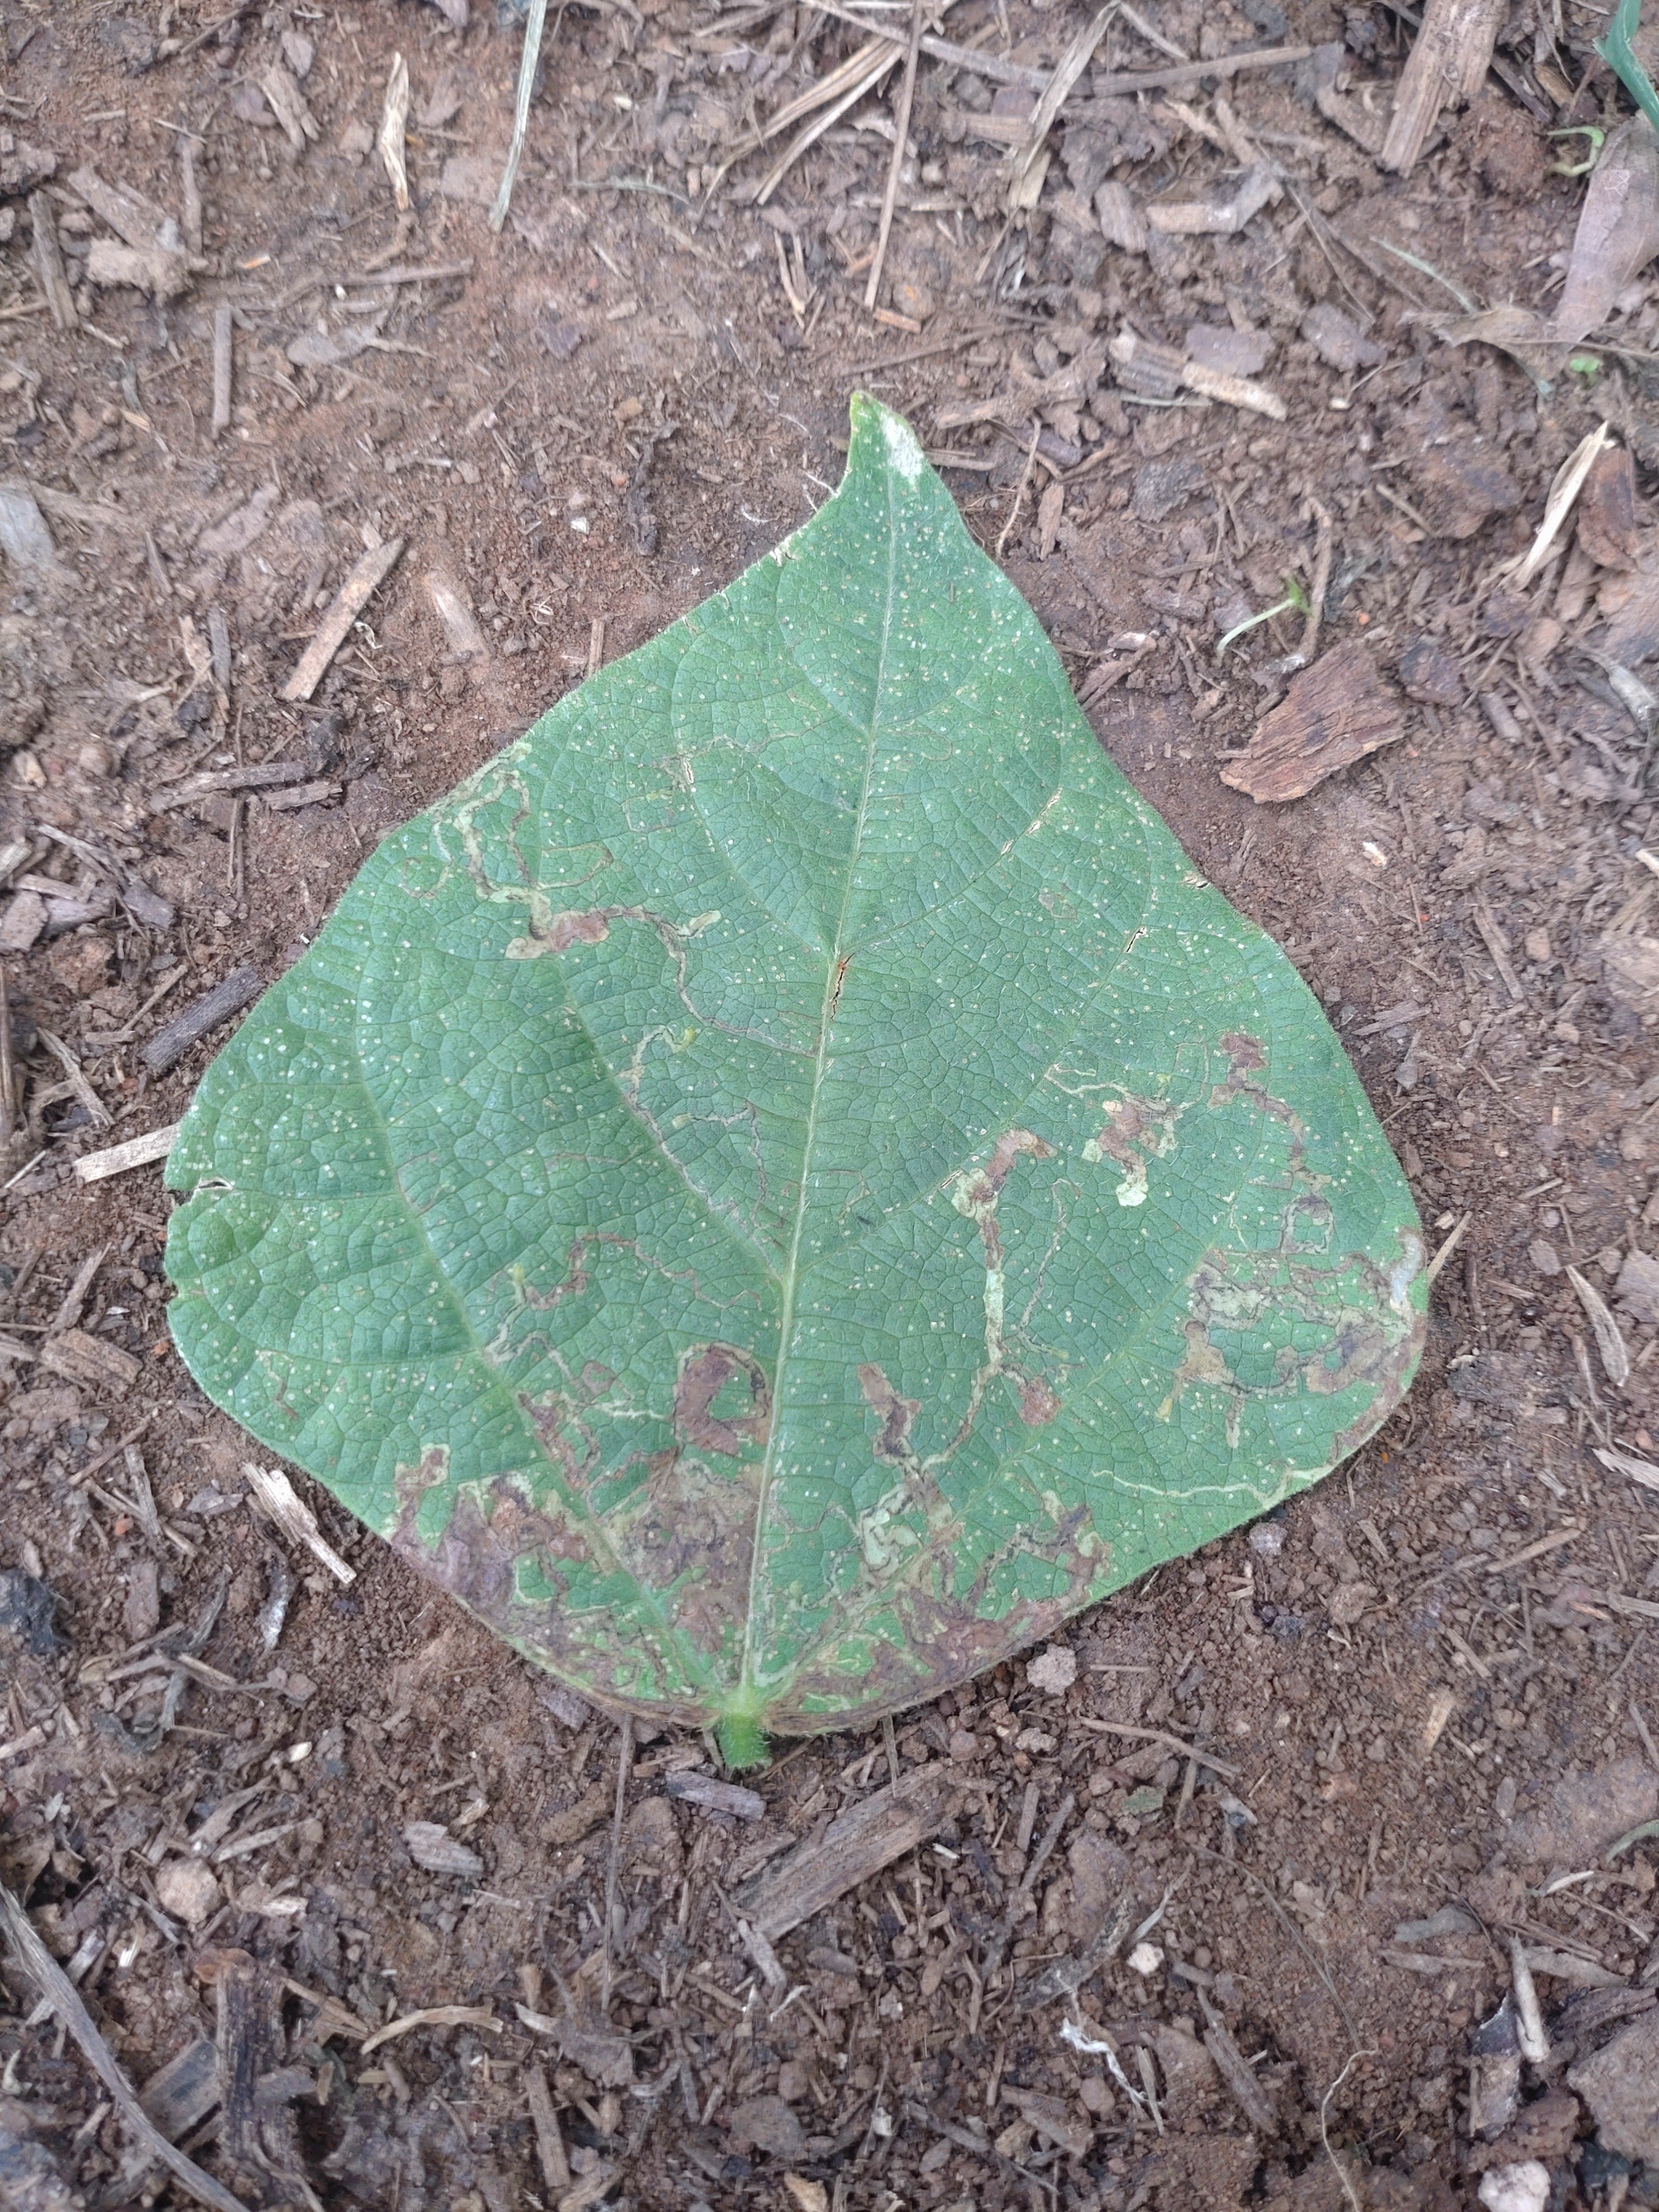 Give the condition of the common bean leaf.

anthracnose
